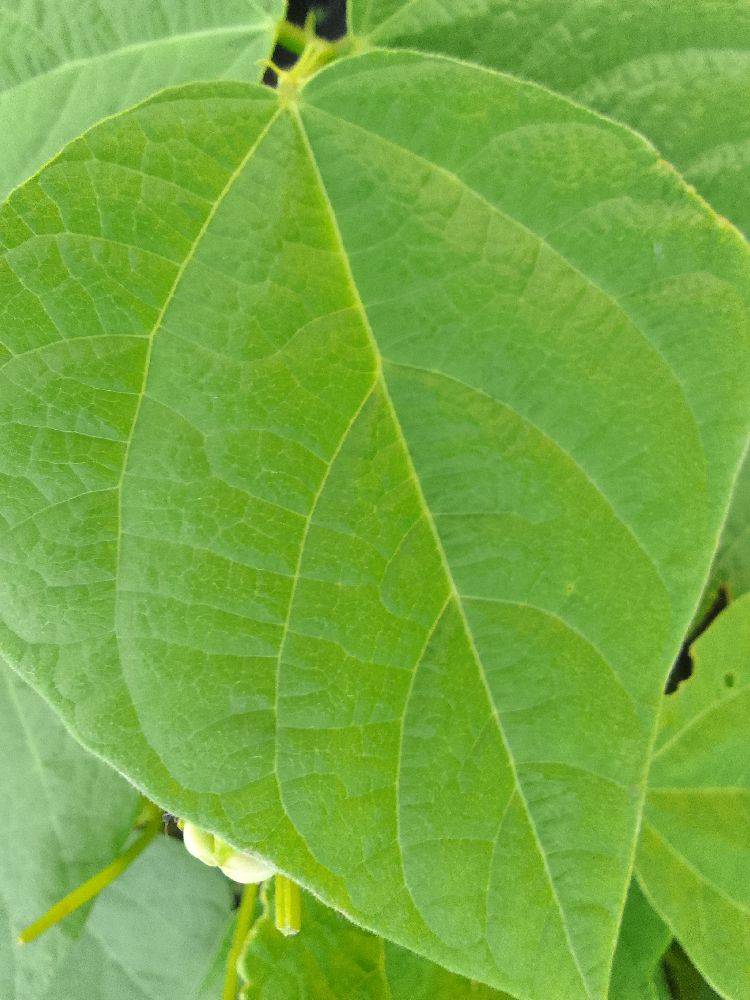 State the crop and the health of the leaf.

common bean, healthy
